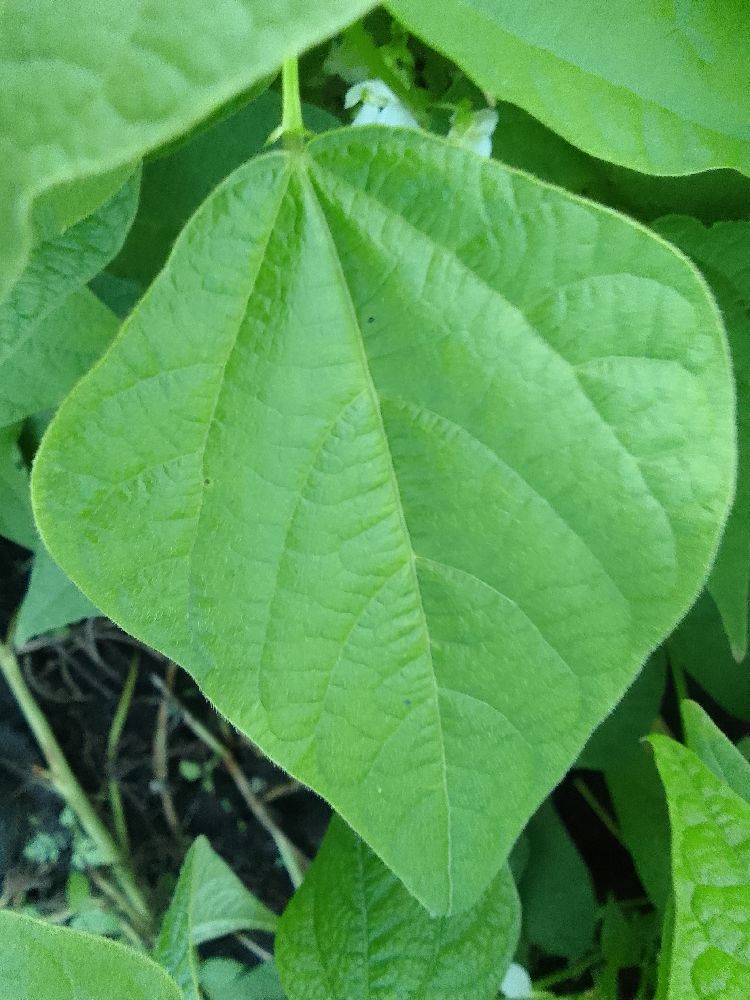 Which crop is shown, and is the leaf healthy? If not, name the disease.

common bean, healthy
